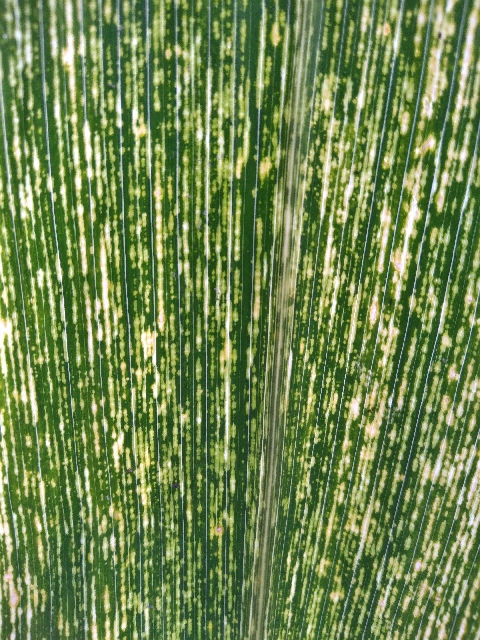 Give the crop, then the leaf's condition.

maize, maize streak virus
